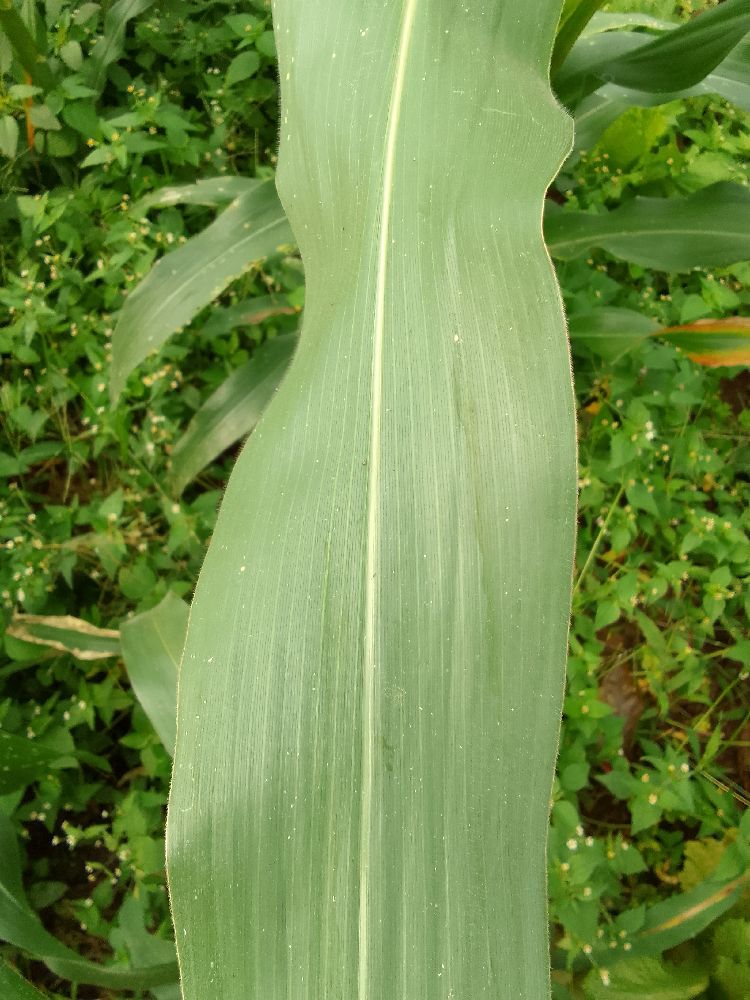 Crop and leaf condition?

maize, healthy
